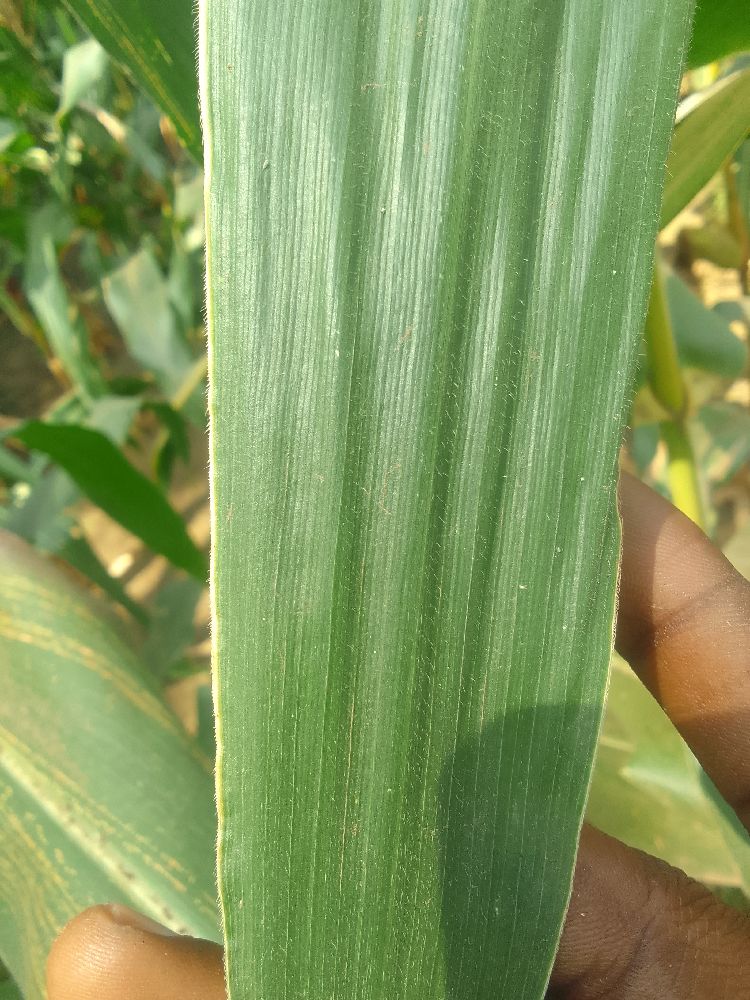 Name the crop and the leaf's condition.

maize, healthy
